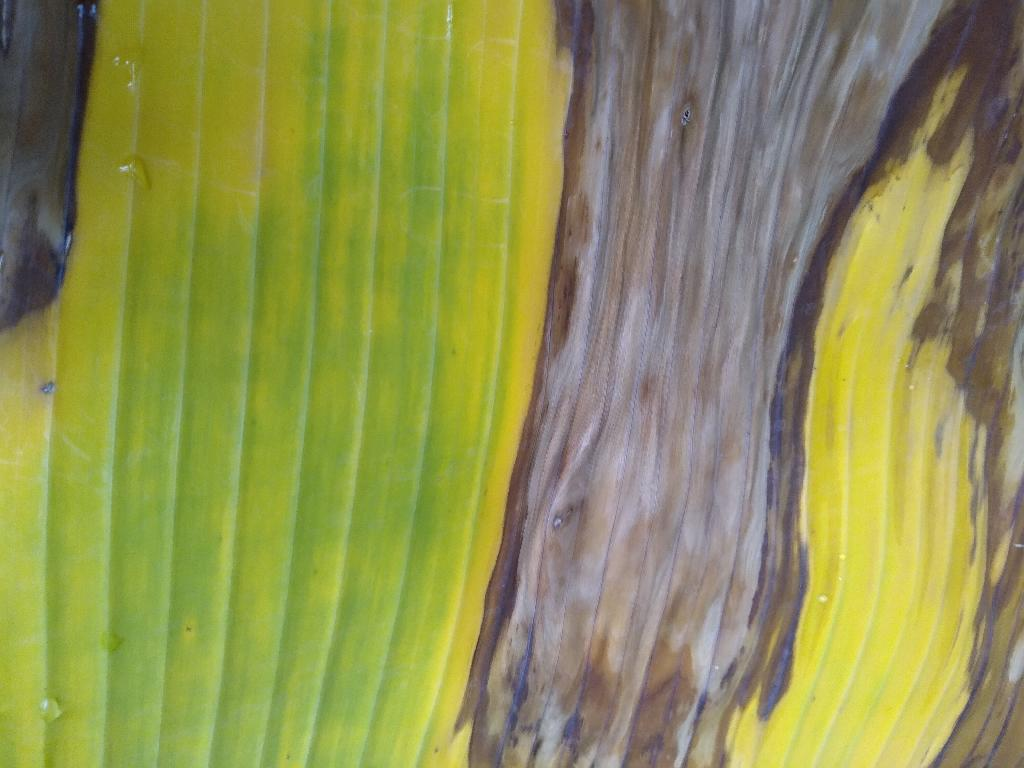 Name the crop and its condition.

banana, fusarium wilt race 1
